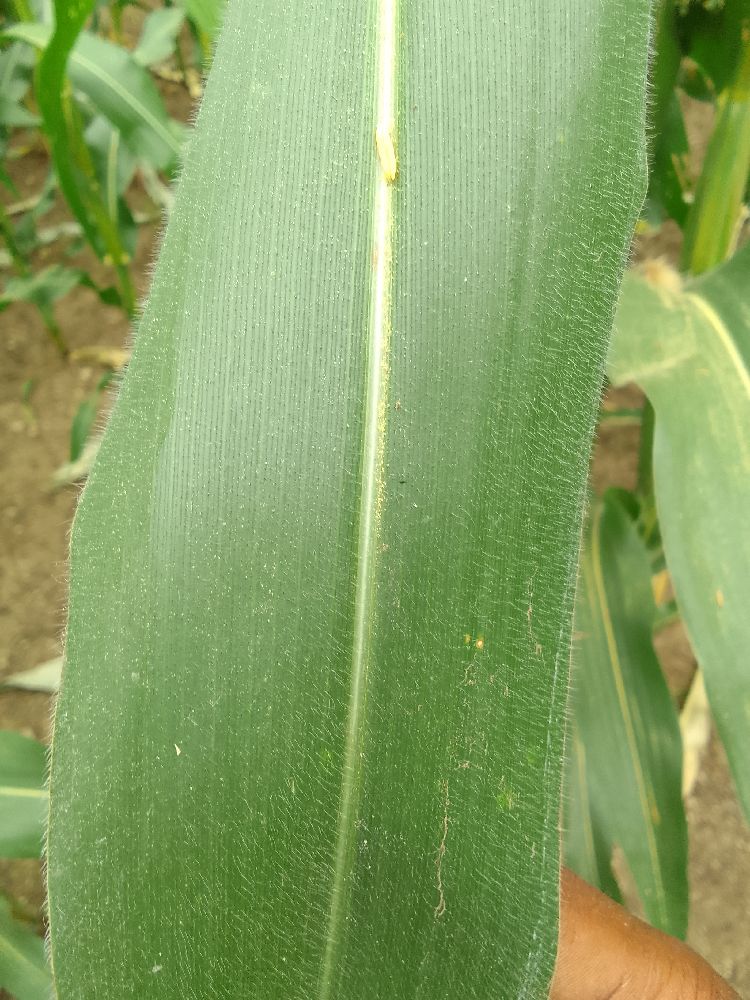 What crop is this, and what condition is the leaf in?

maize, healthy
